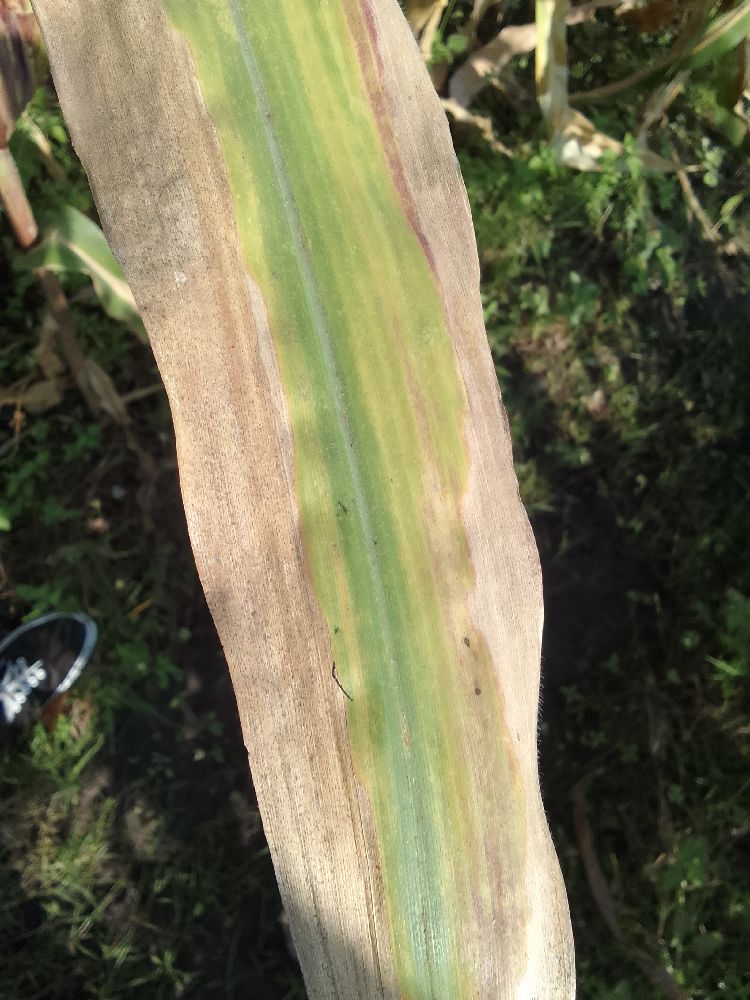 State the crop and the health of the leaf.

maize, maize lethal necrosis
